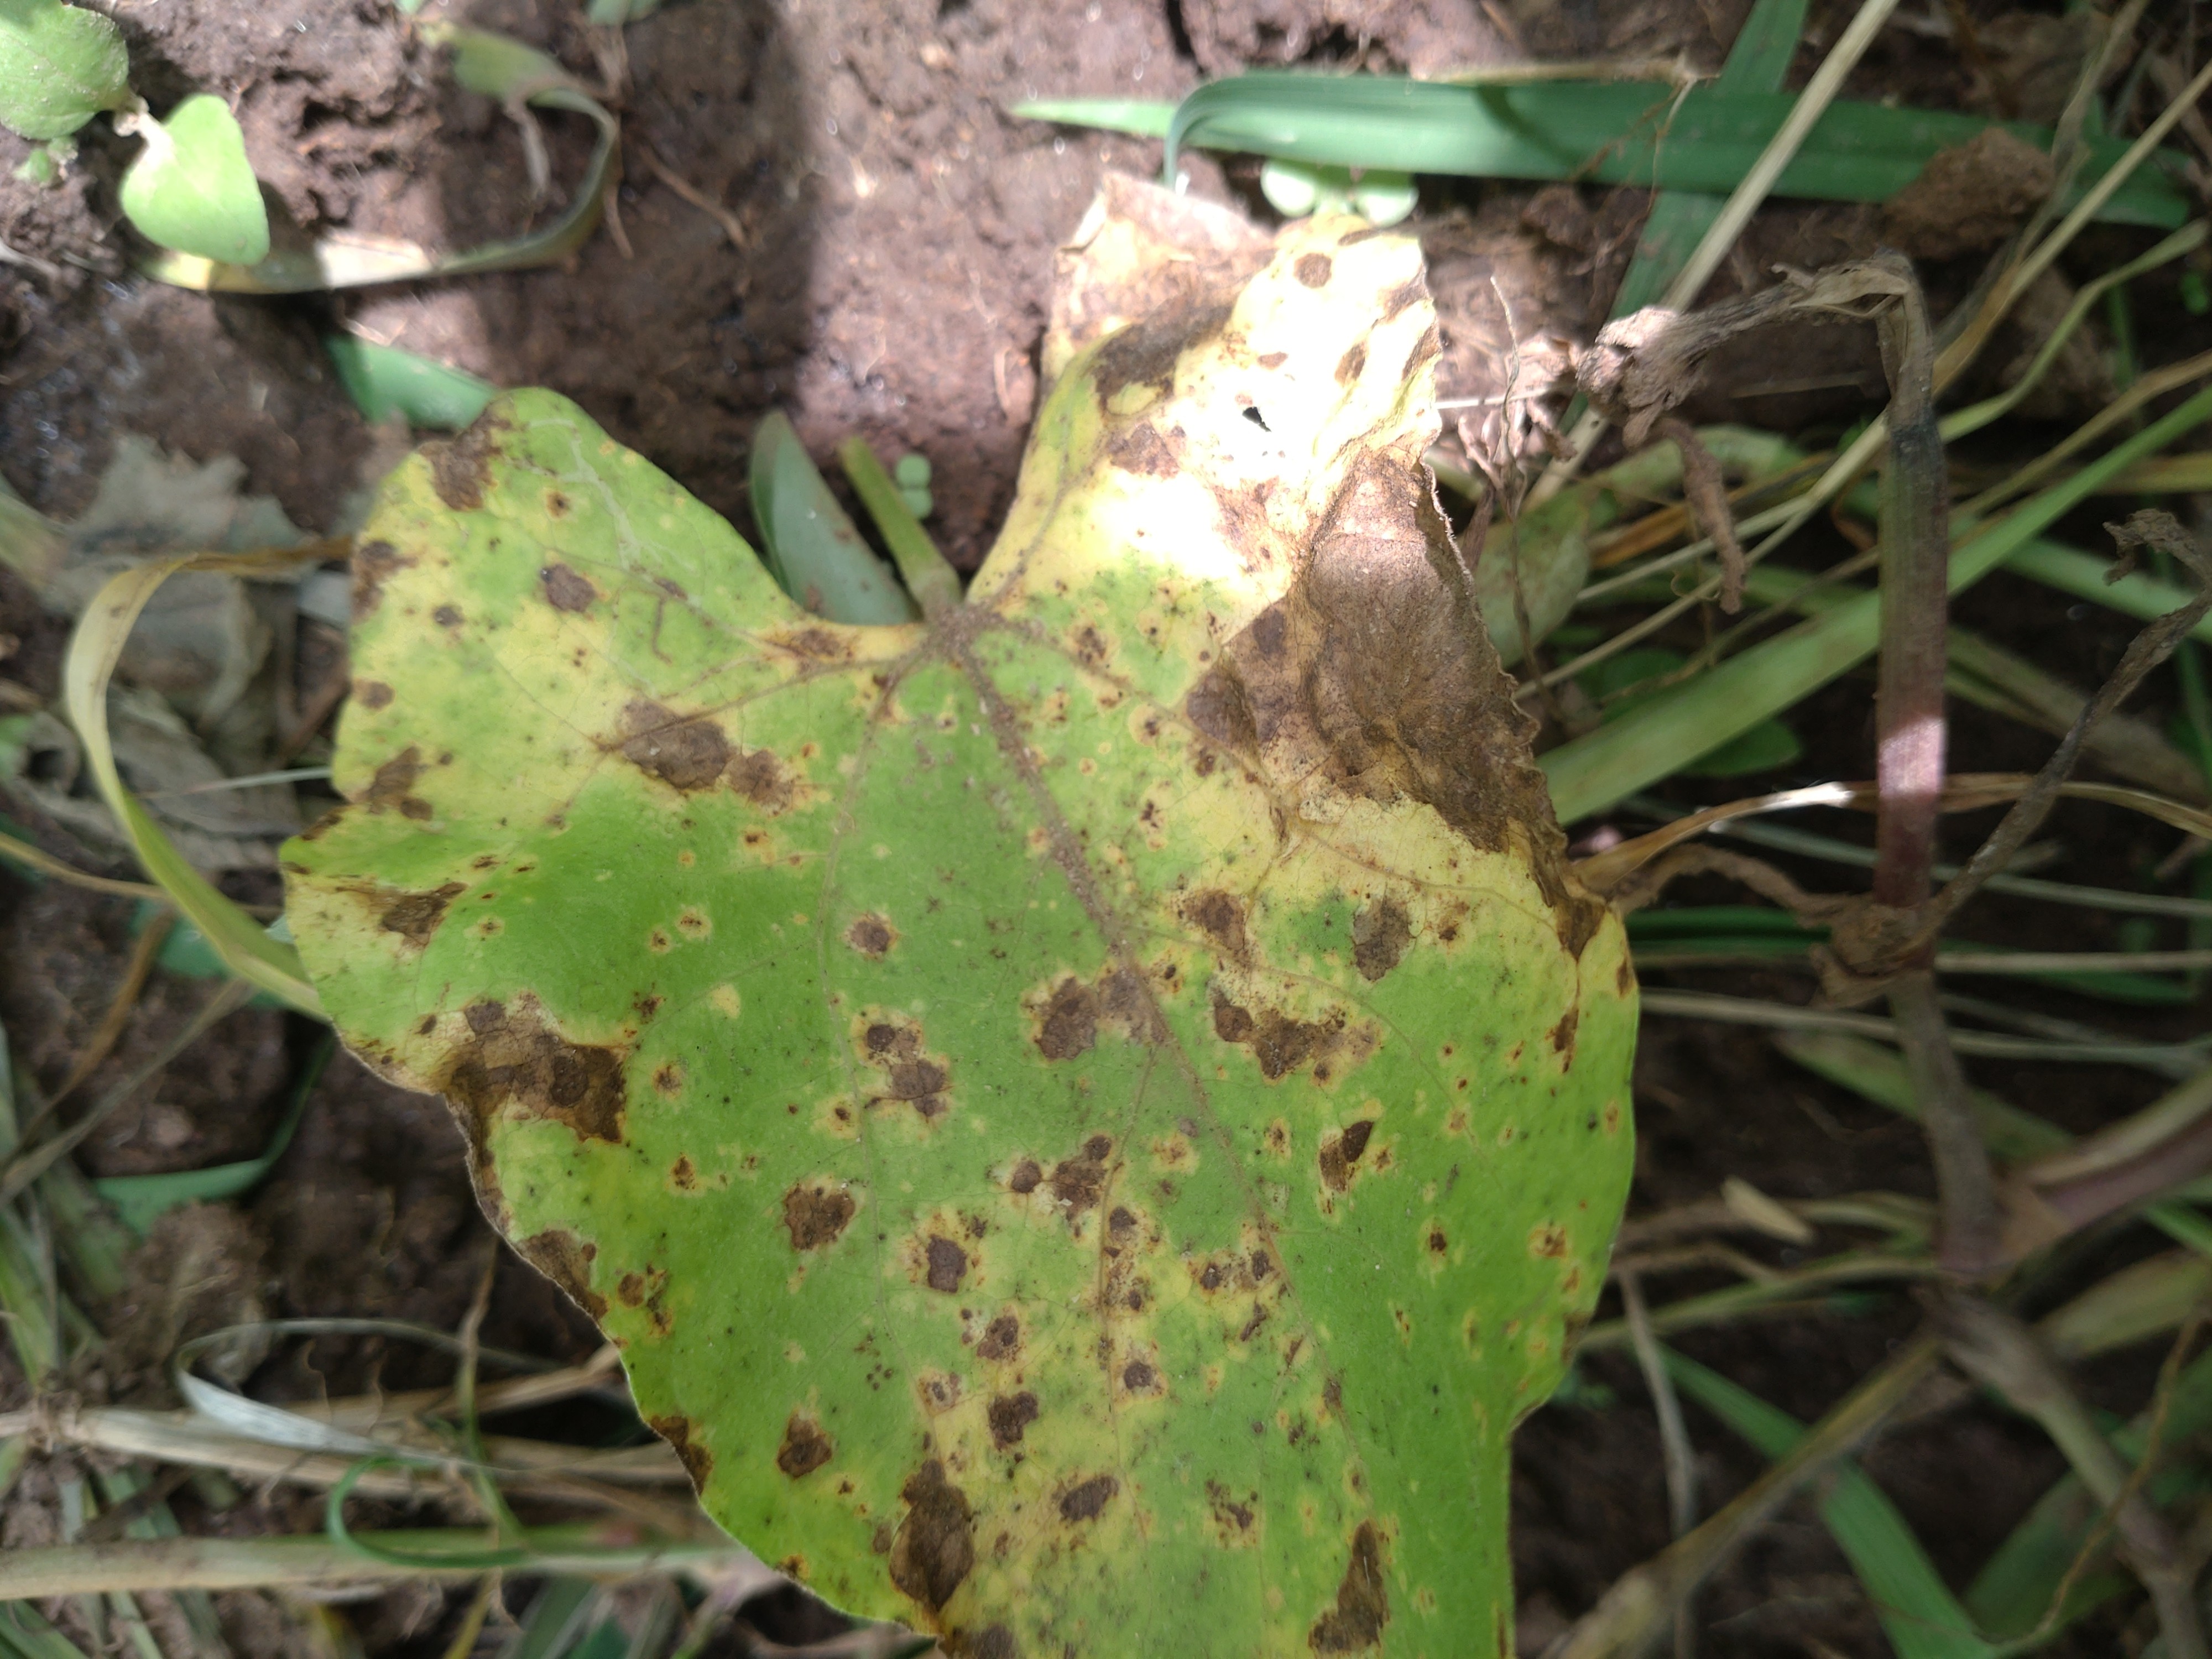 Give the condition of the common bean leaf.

rust
